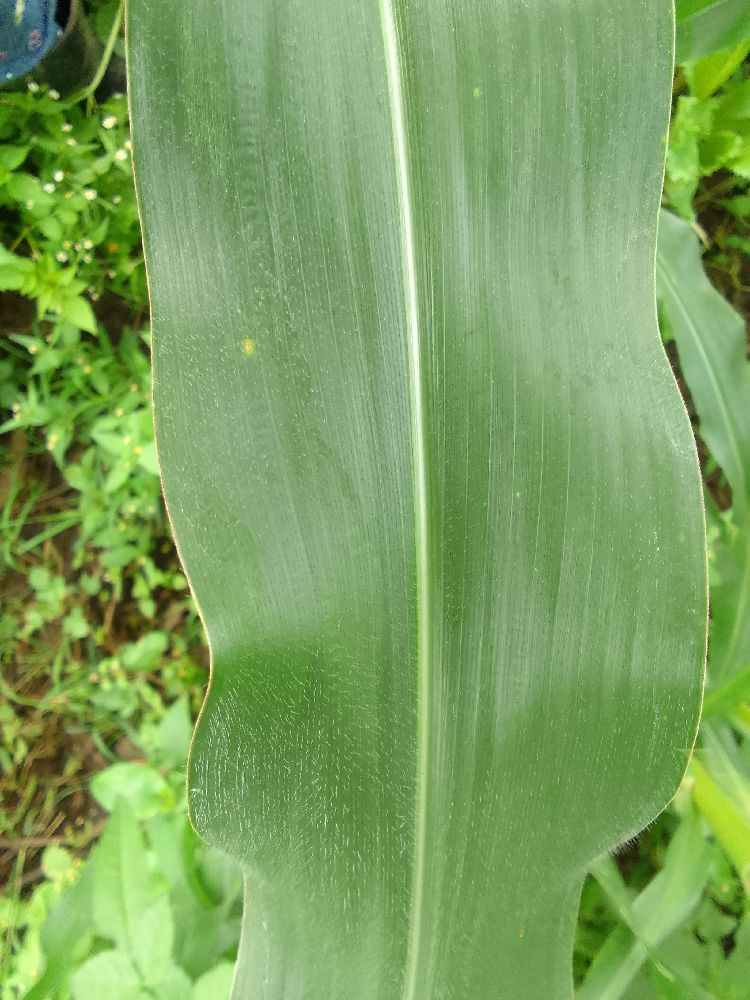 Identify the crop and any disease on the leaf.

maize, healthy
